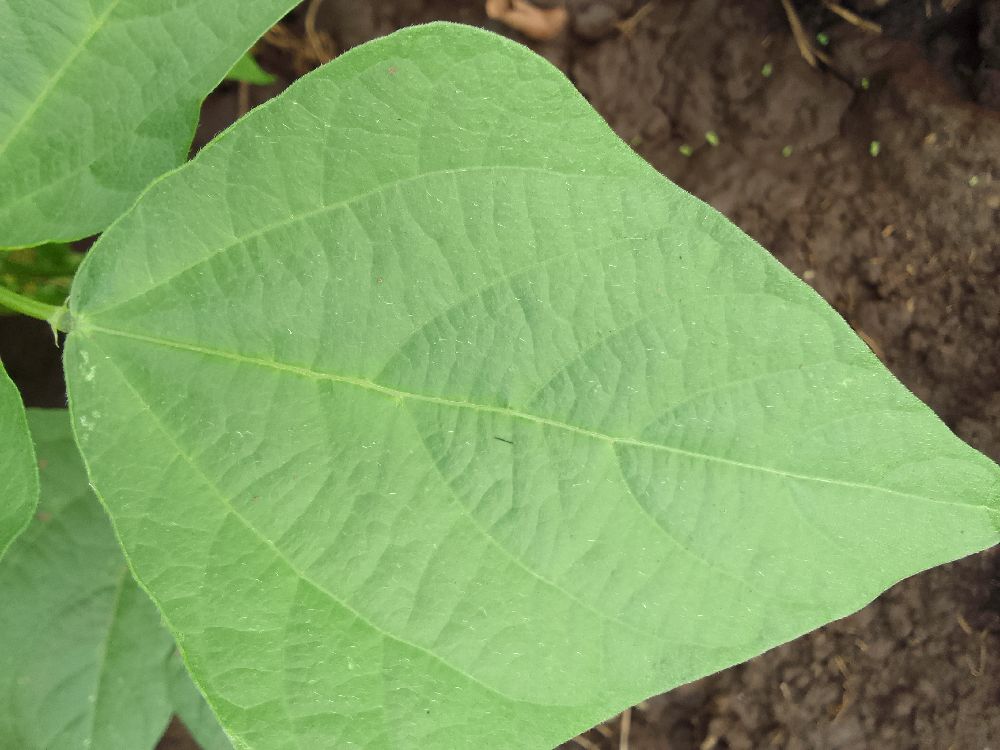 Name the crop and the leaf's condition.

common bean, healthy
